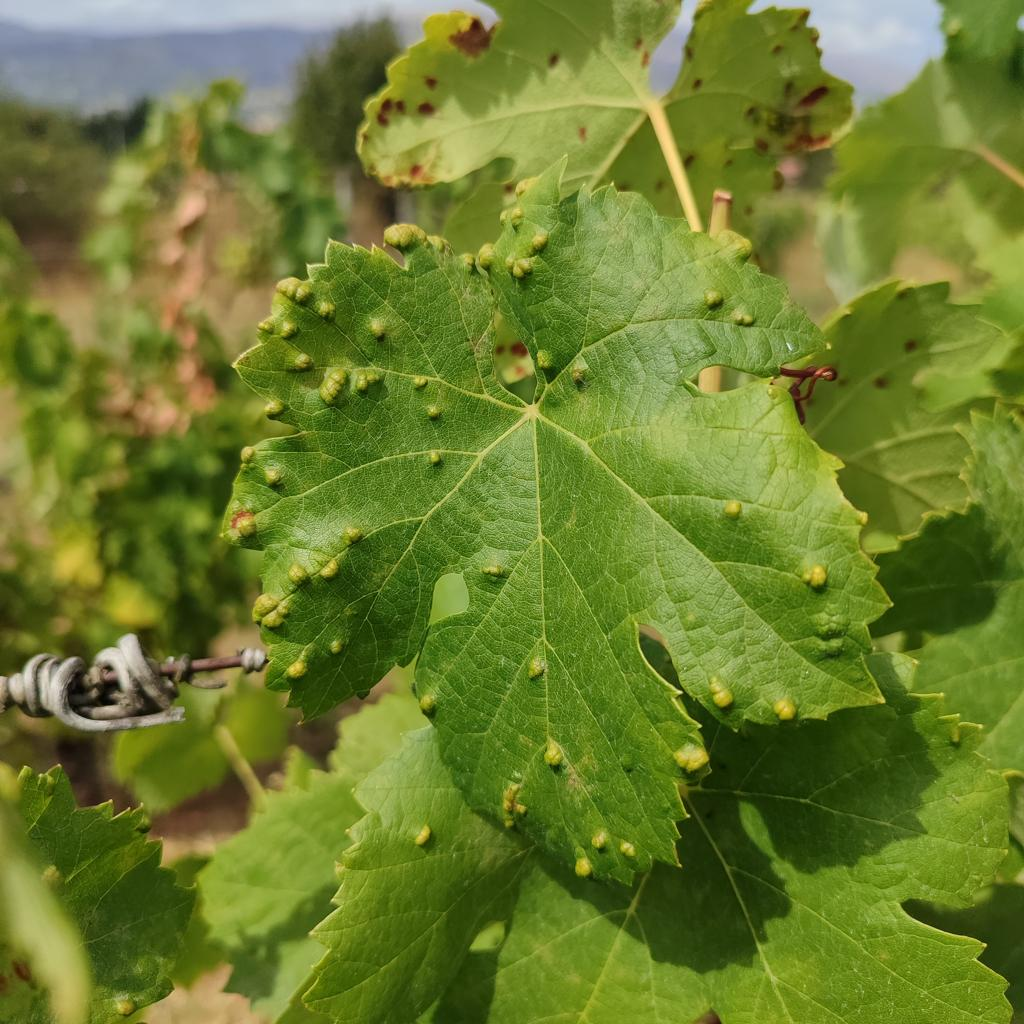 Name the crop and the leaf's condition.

grapevine, erineum mite
